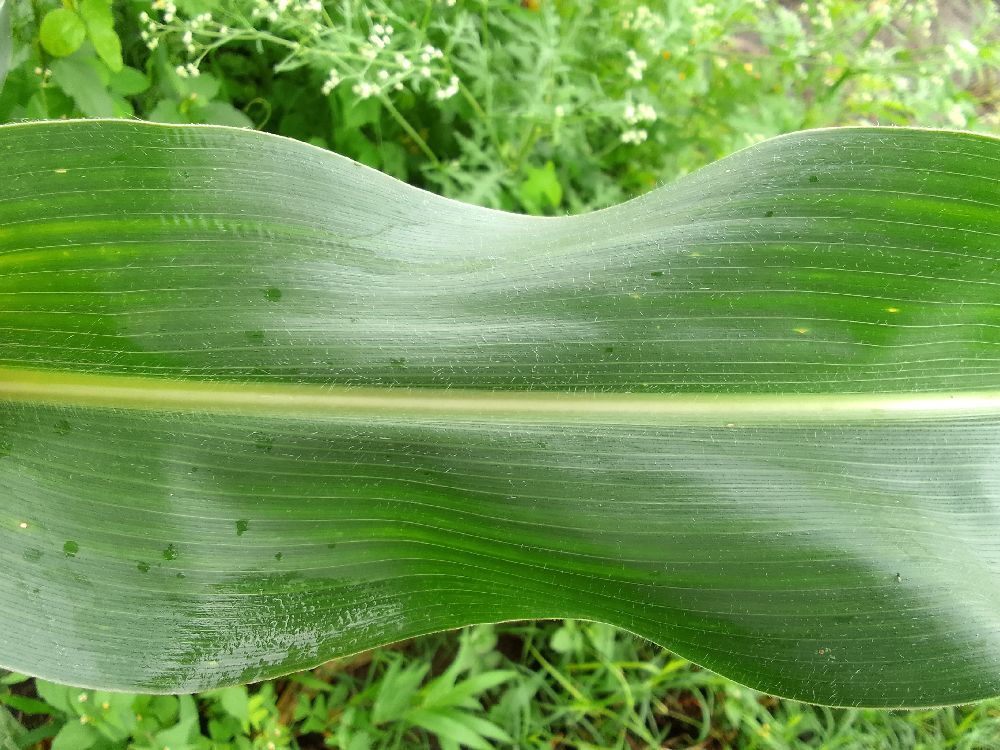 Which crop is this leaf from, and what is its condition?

maize, healthy
